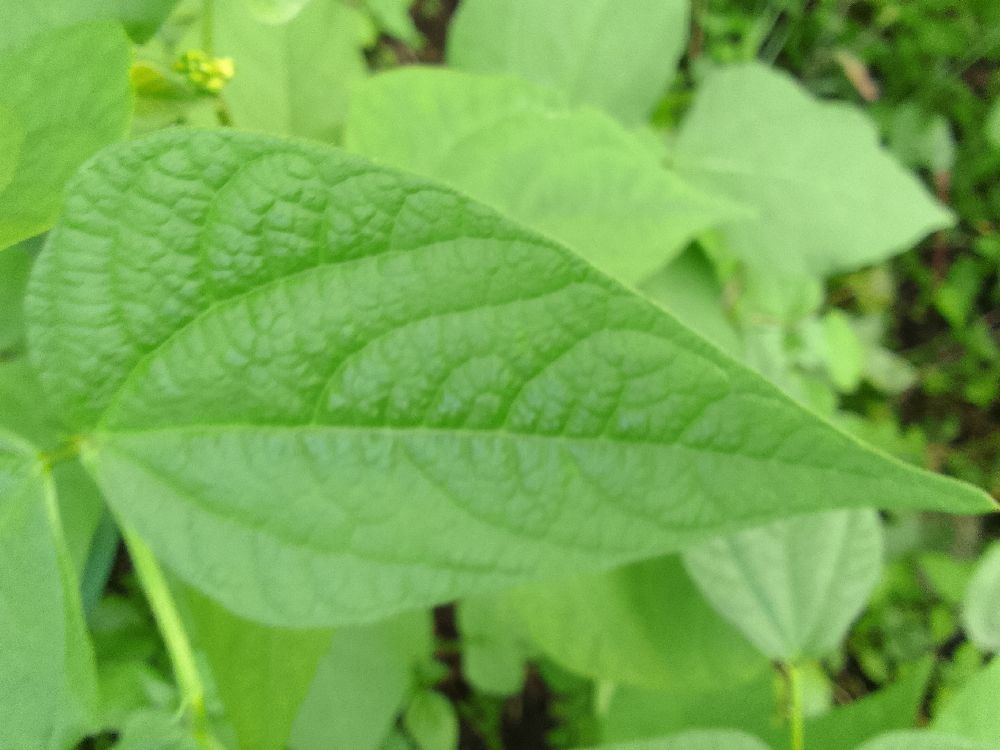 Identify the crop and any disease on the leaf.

common bean, healthy
